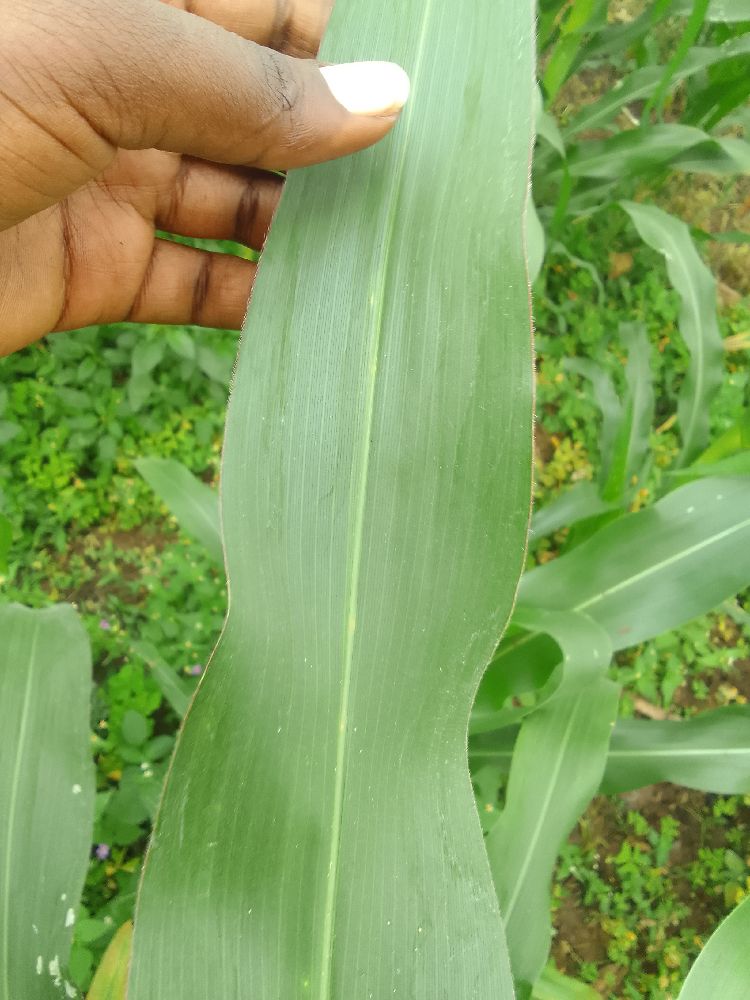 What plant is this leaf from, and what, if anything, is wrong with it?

maize, healthy
